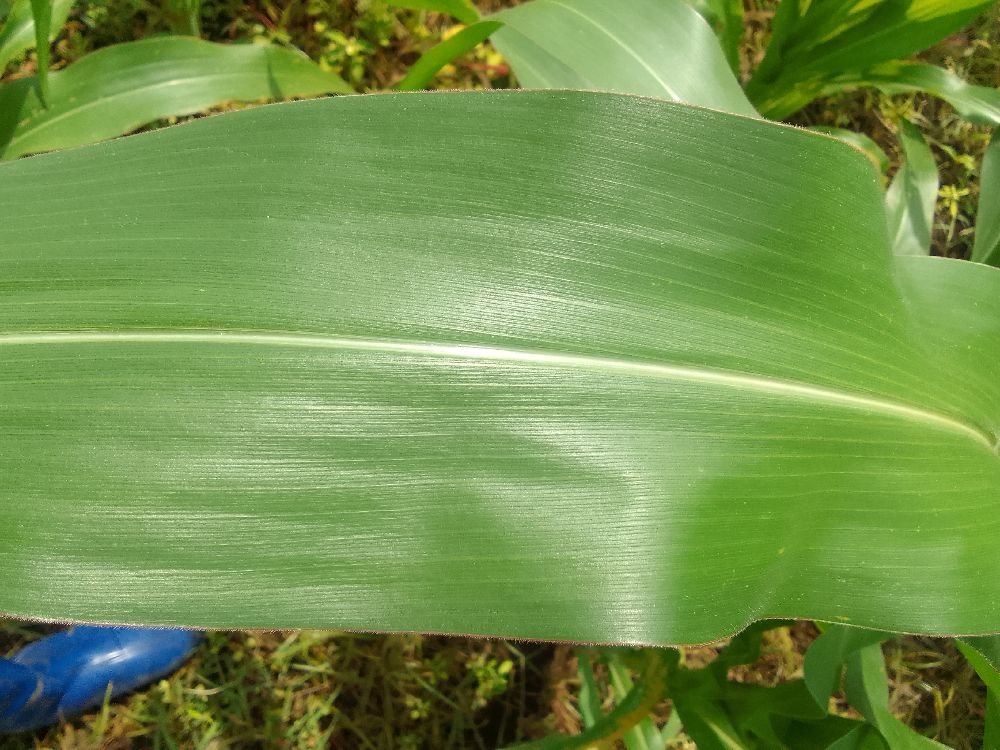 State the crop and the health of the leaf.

maize, healthy
